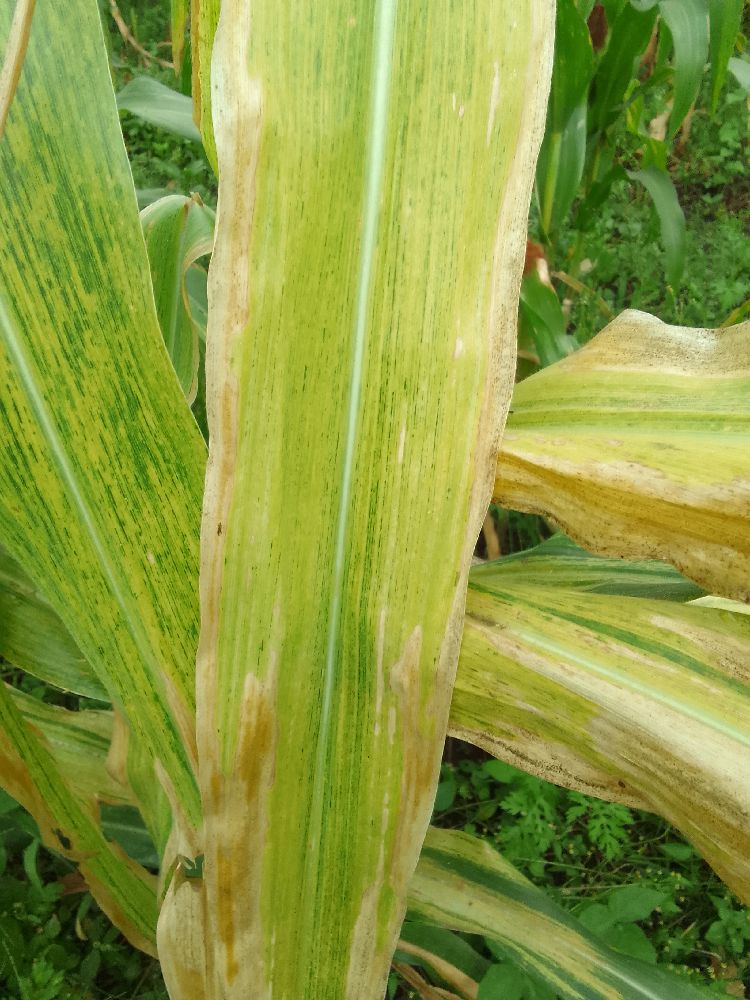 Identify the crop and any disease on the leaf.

maize, maize lethal necrosis
